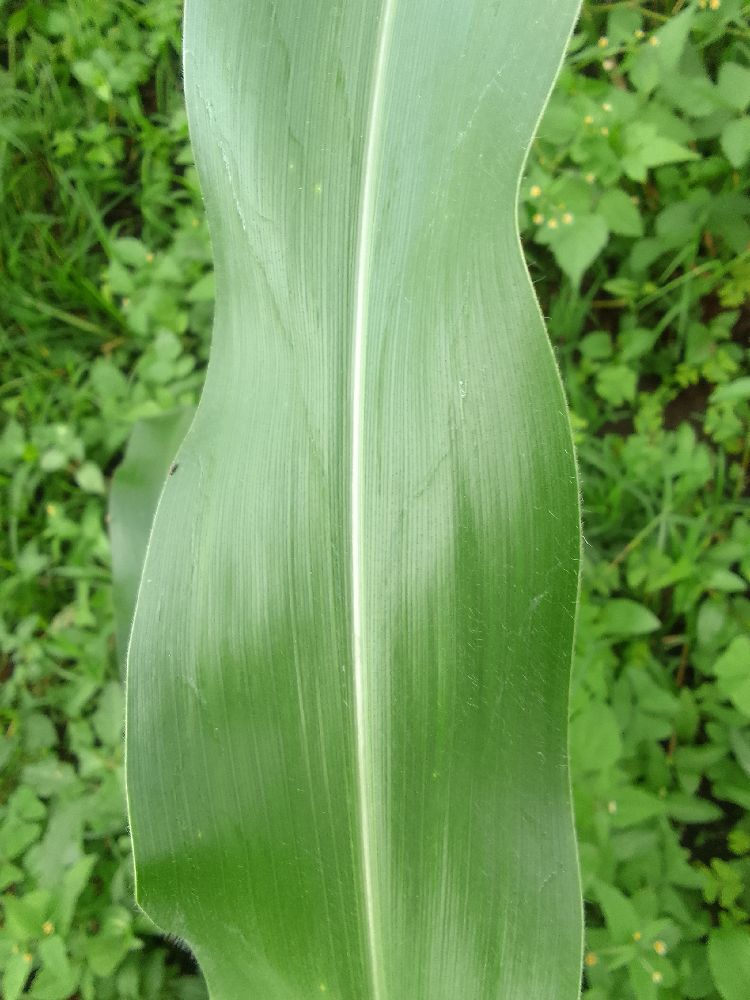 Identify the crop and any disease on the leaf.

maize, healthy
